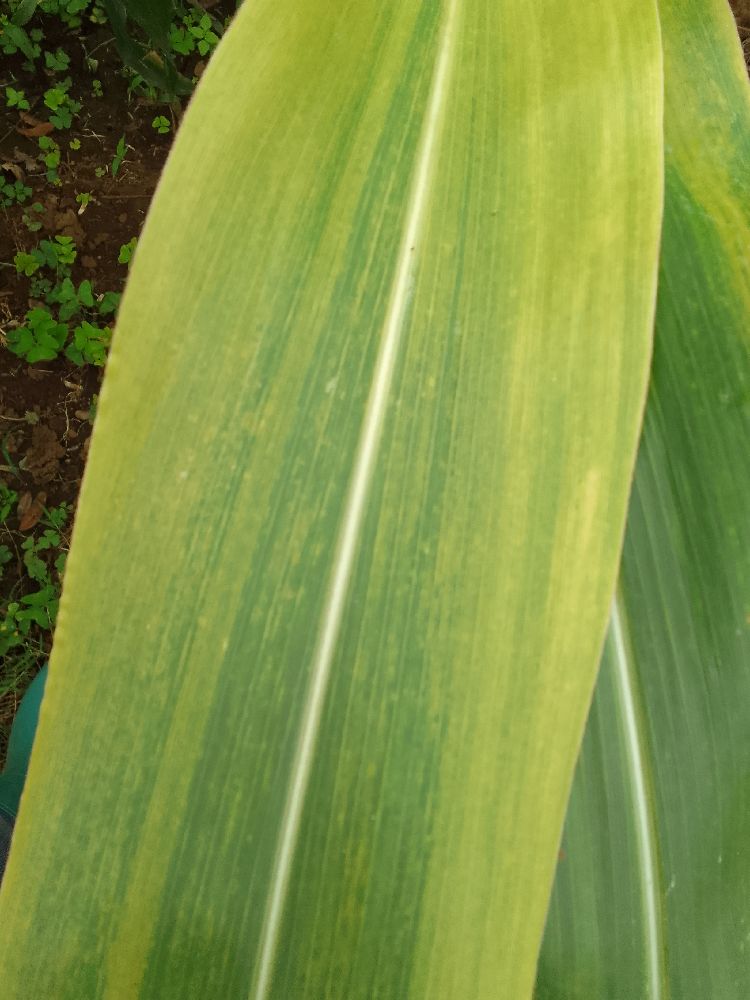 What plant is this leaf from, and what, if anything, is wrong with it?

maize, maize lethal necrosis
